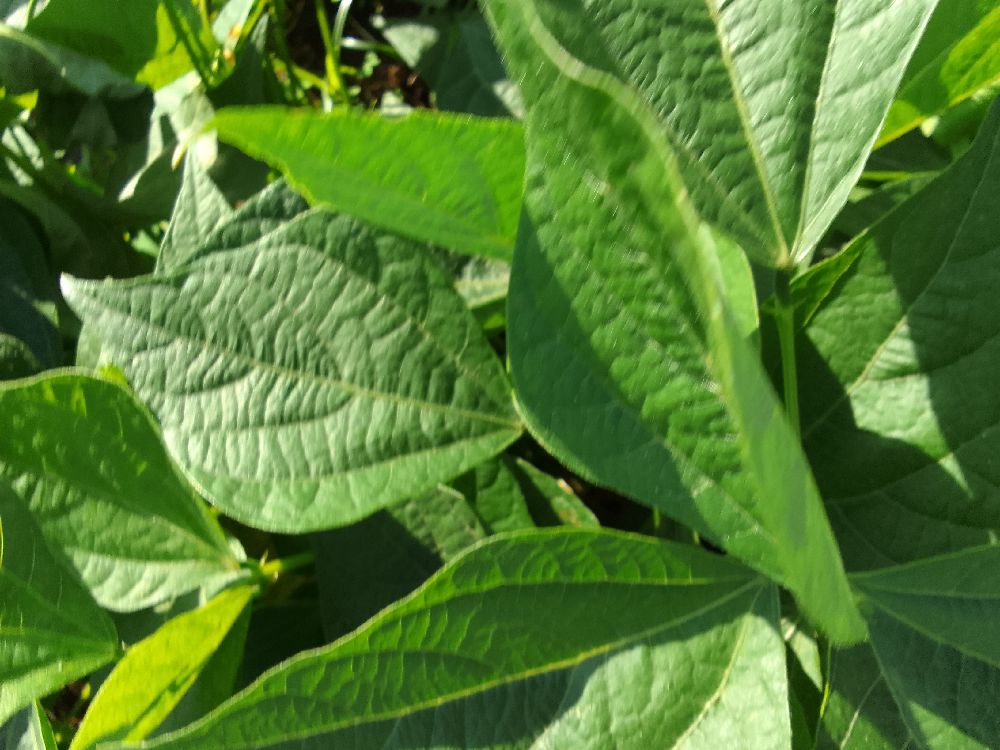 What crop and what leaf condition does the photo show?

common bean, healthy
